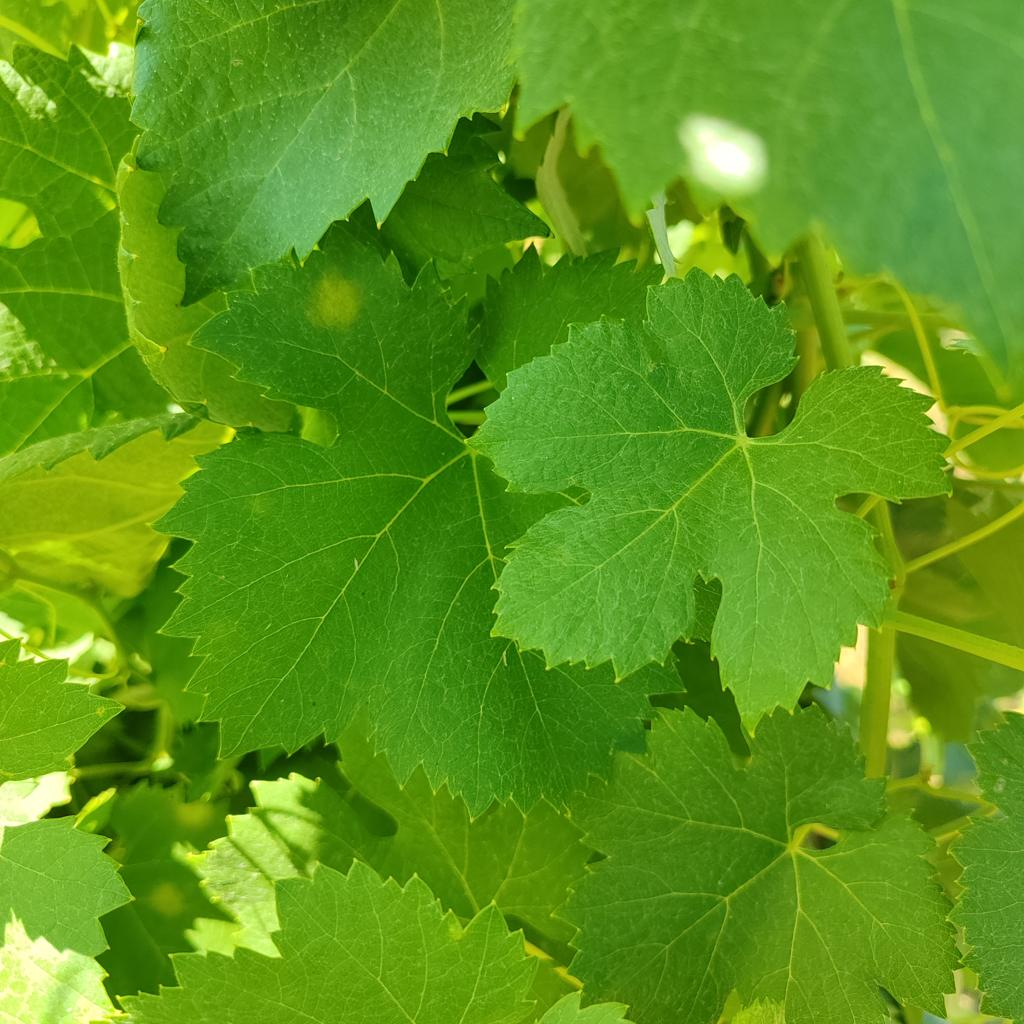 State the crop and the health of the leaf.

grapevine, downy mildew
